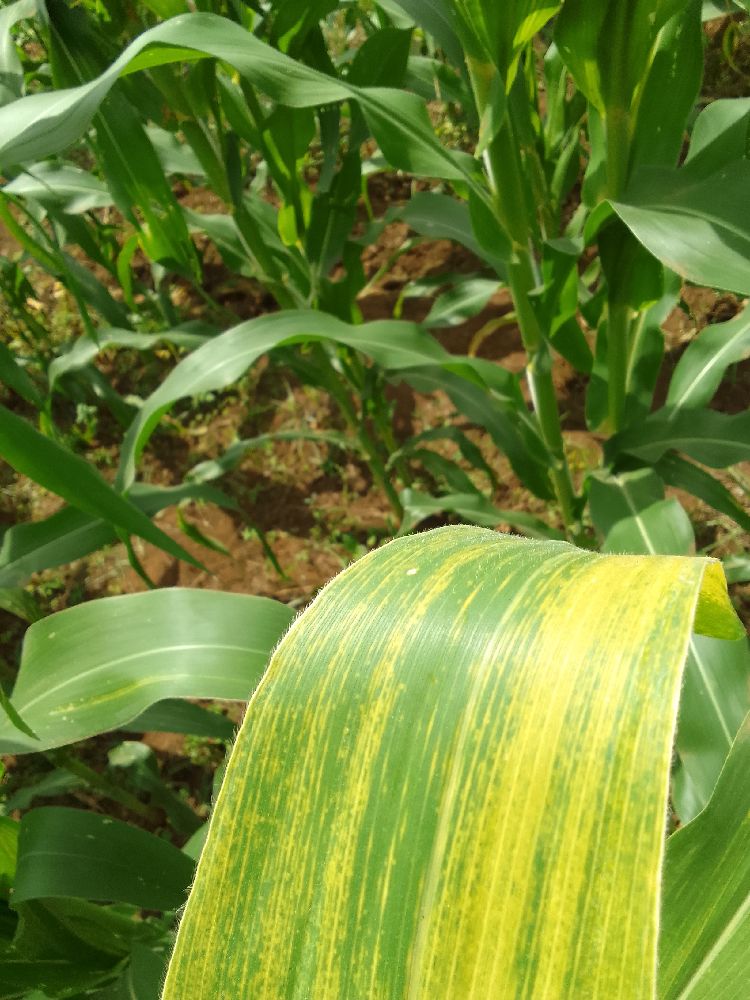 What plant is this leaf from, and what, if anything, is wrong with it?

maize, maize lethal necrosis
